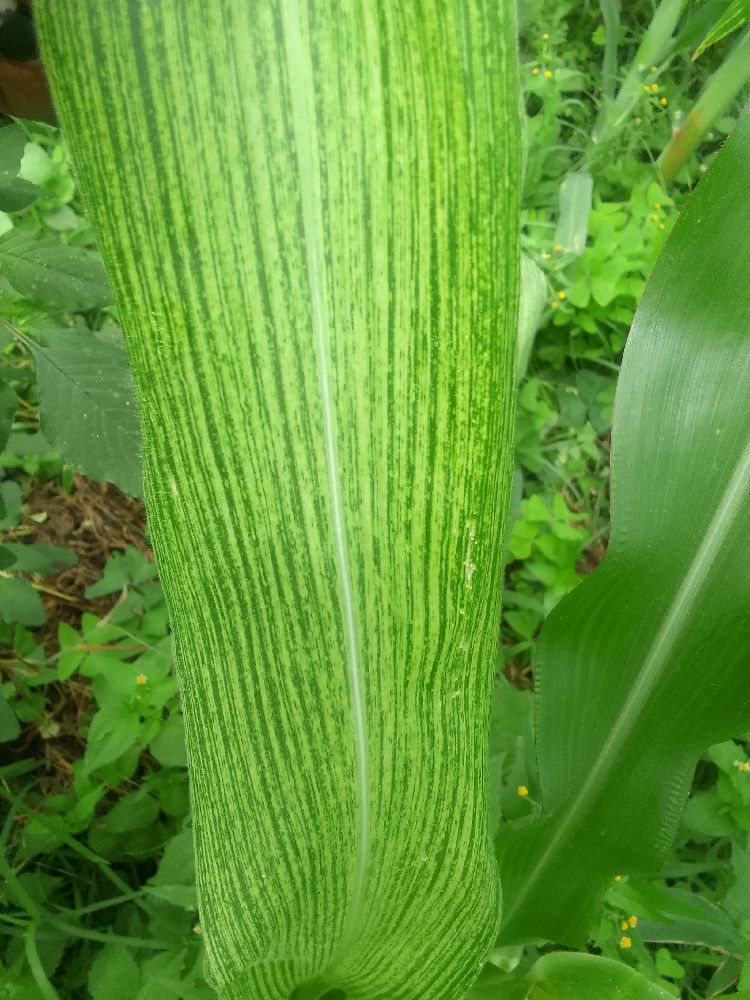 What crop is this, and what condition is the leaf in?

maize, maize streak virus
